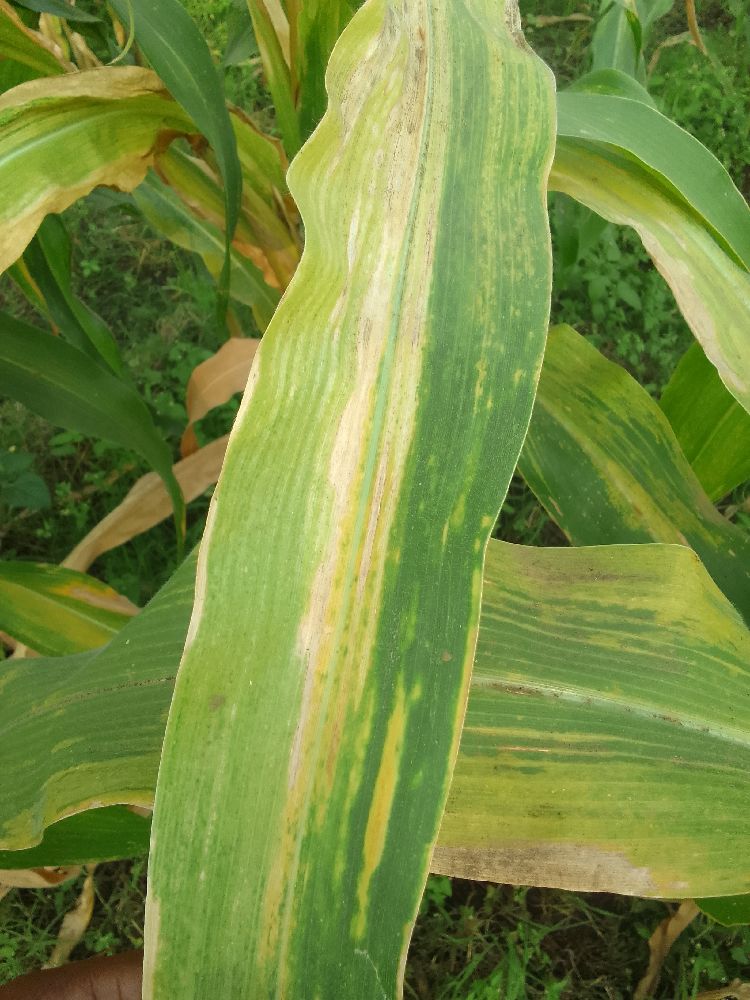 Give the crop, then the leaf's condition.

maize, maize lethal necrosis
